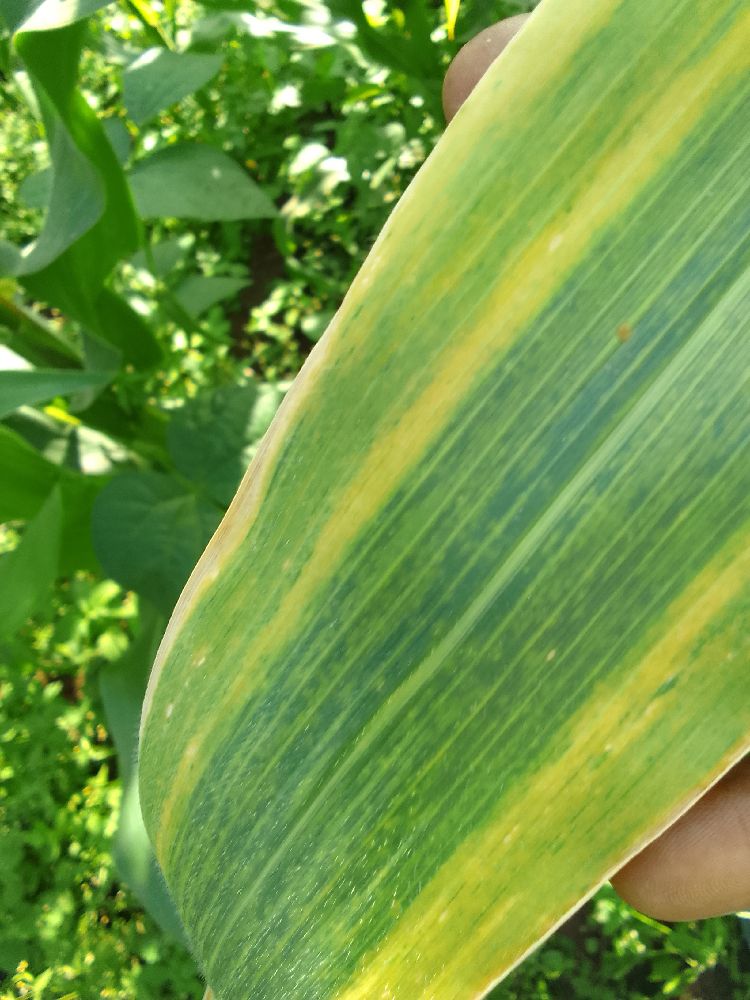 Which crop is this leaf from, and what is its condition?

maize, maize lethal necrosis
